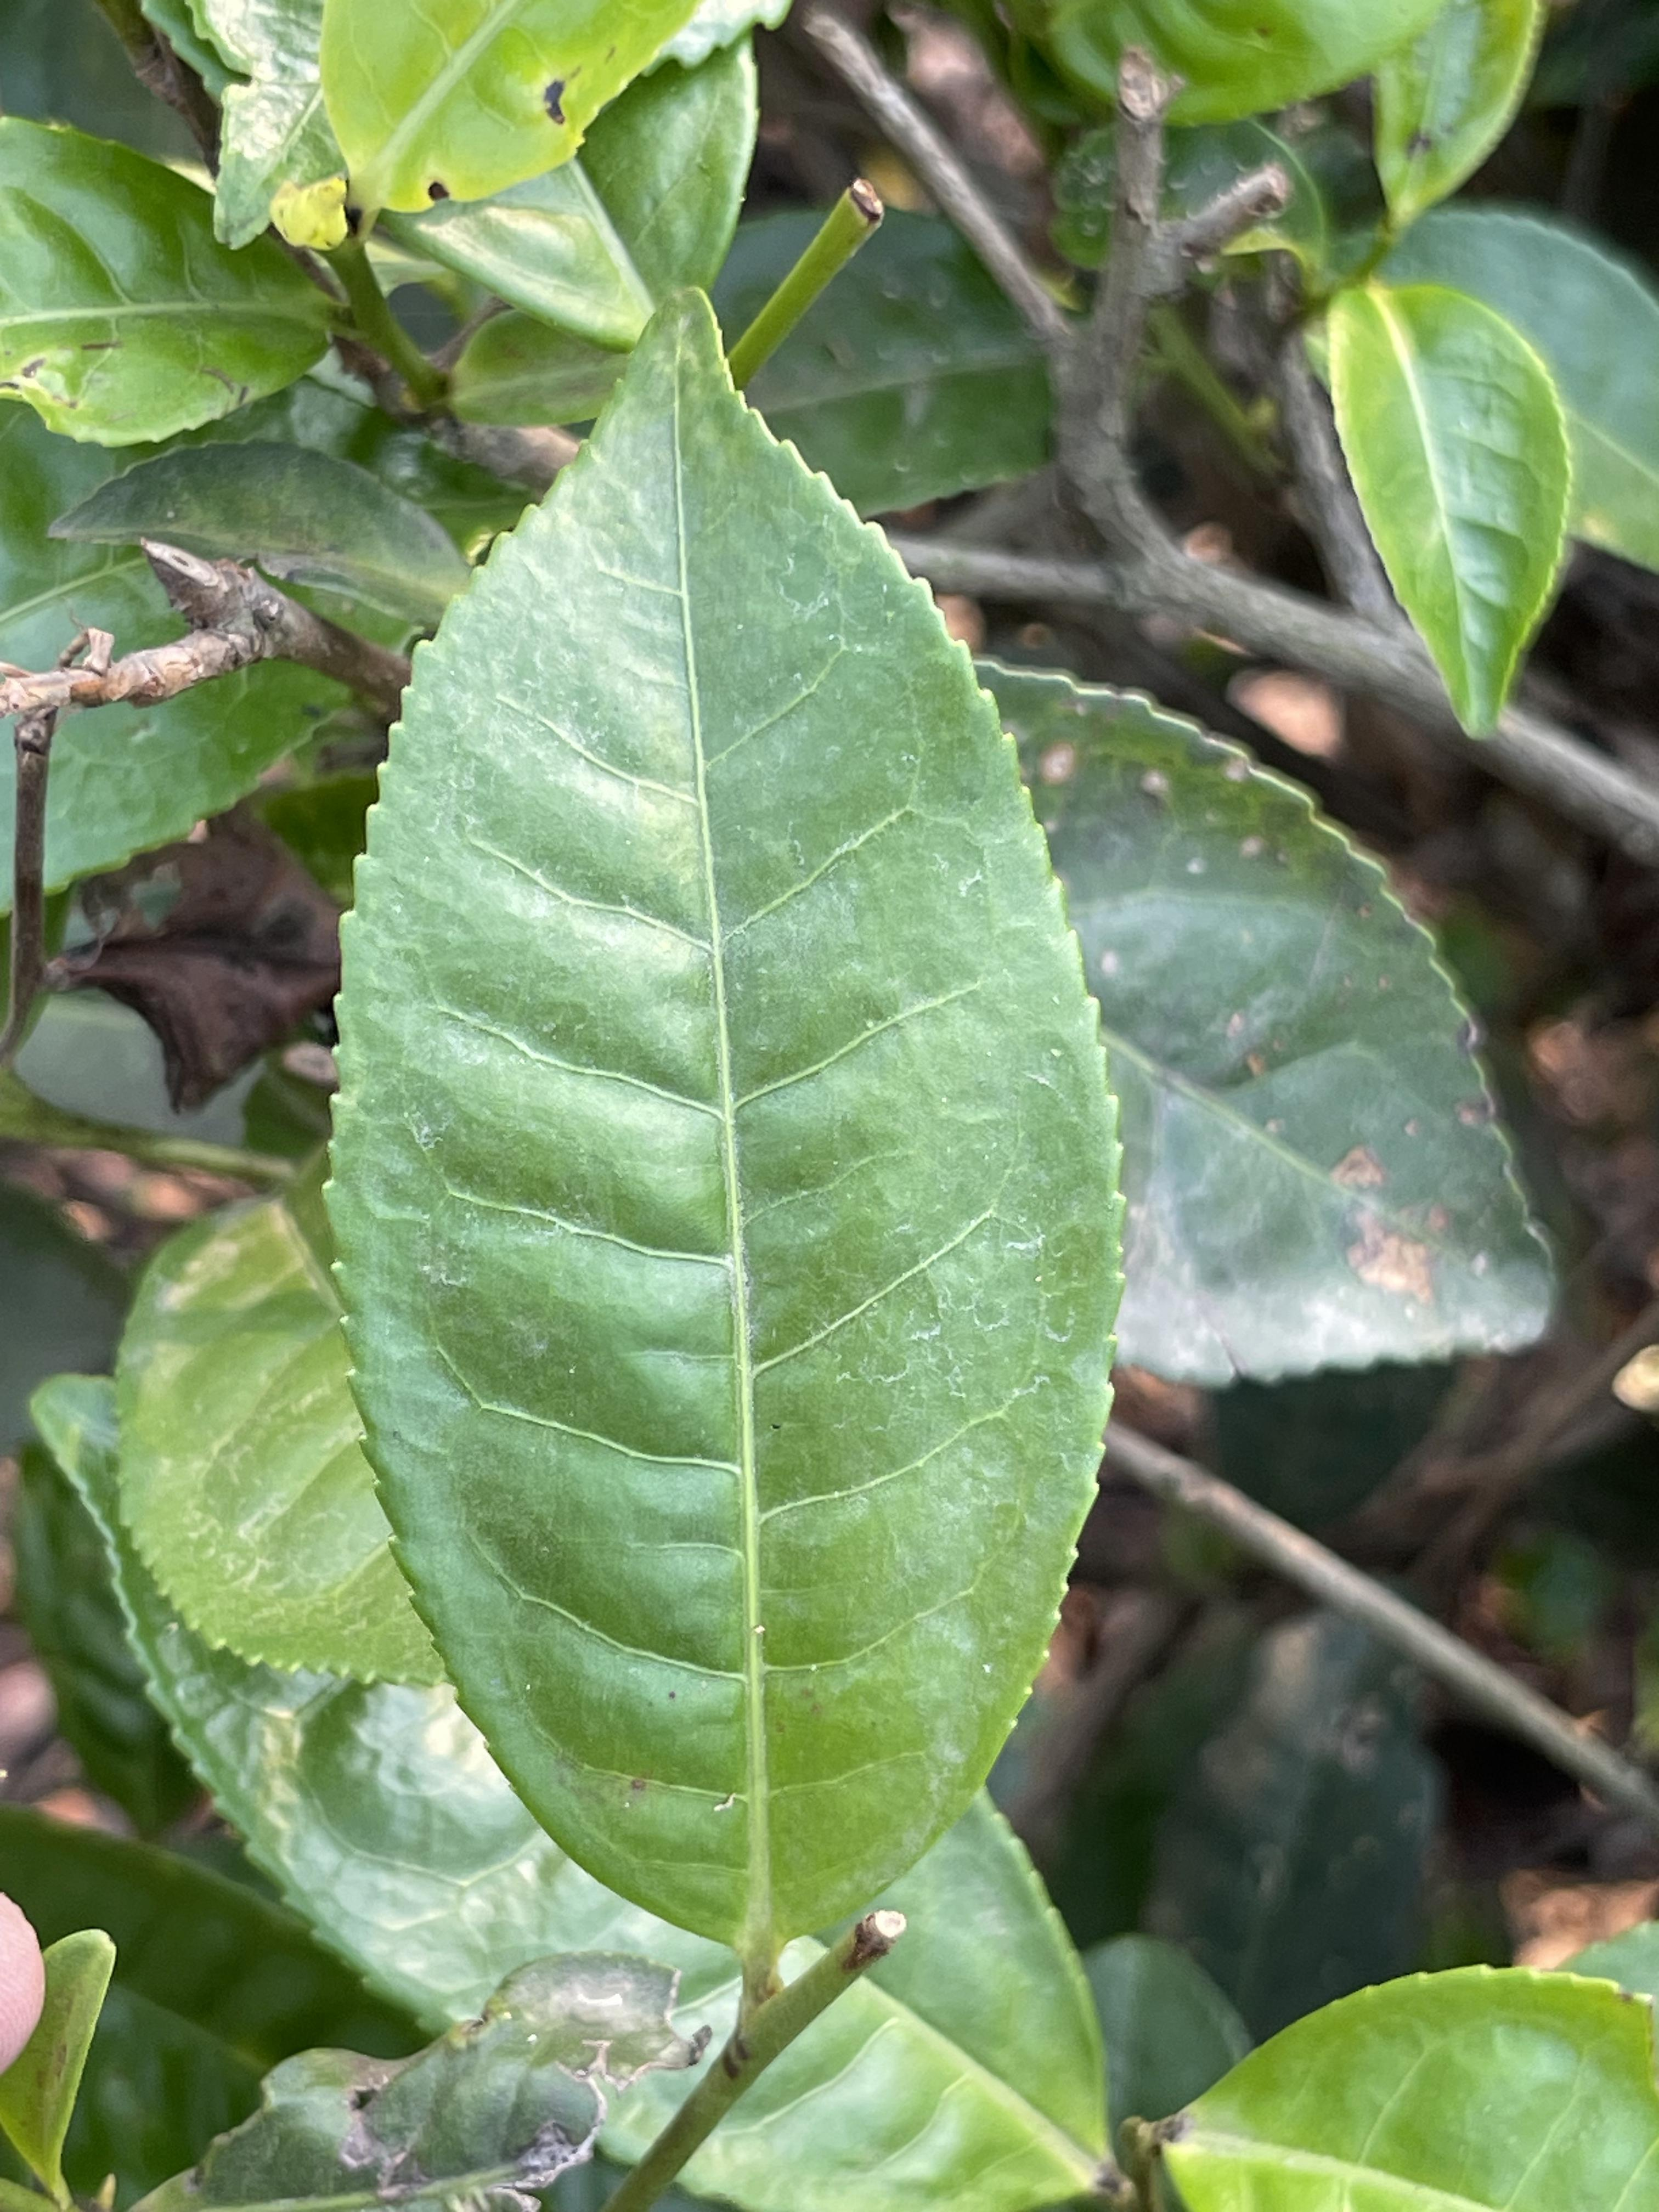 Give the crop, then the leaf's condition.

tea, healthy leaf
